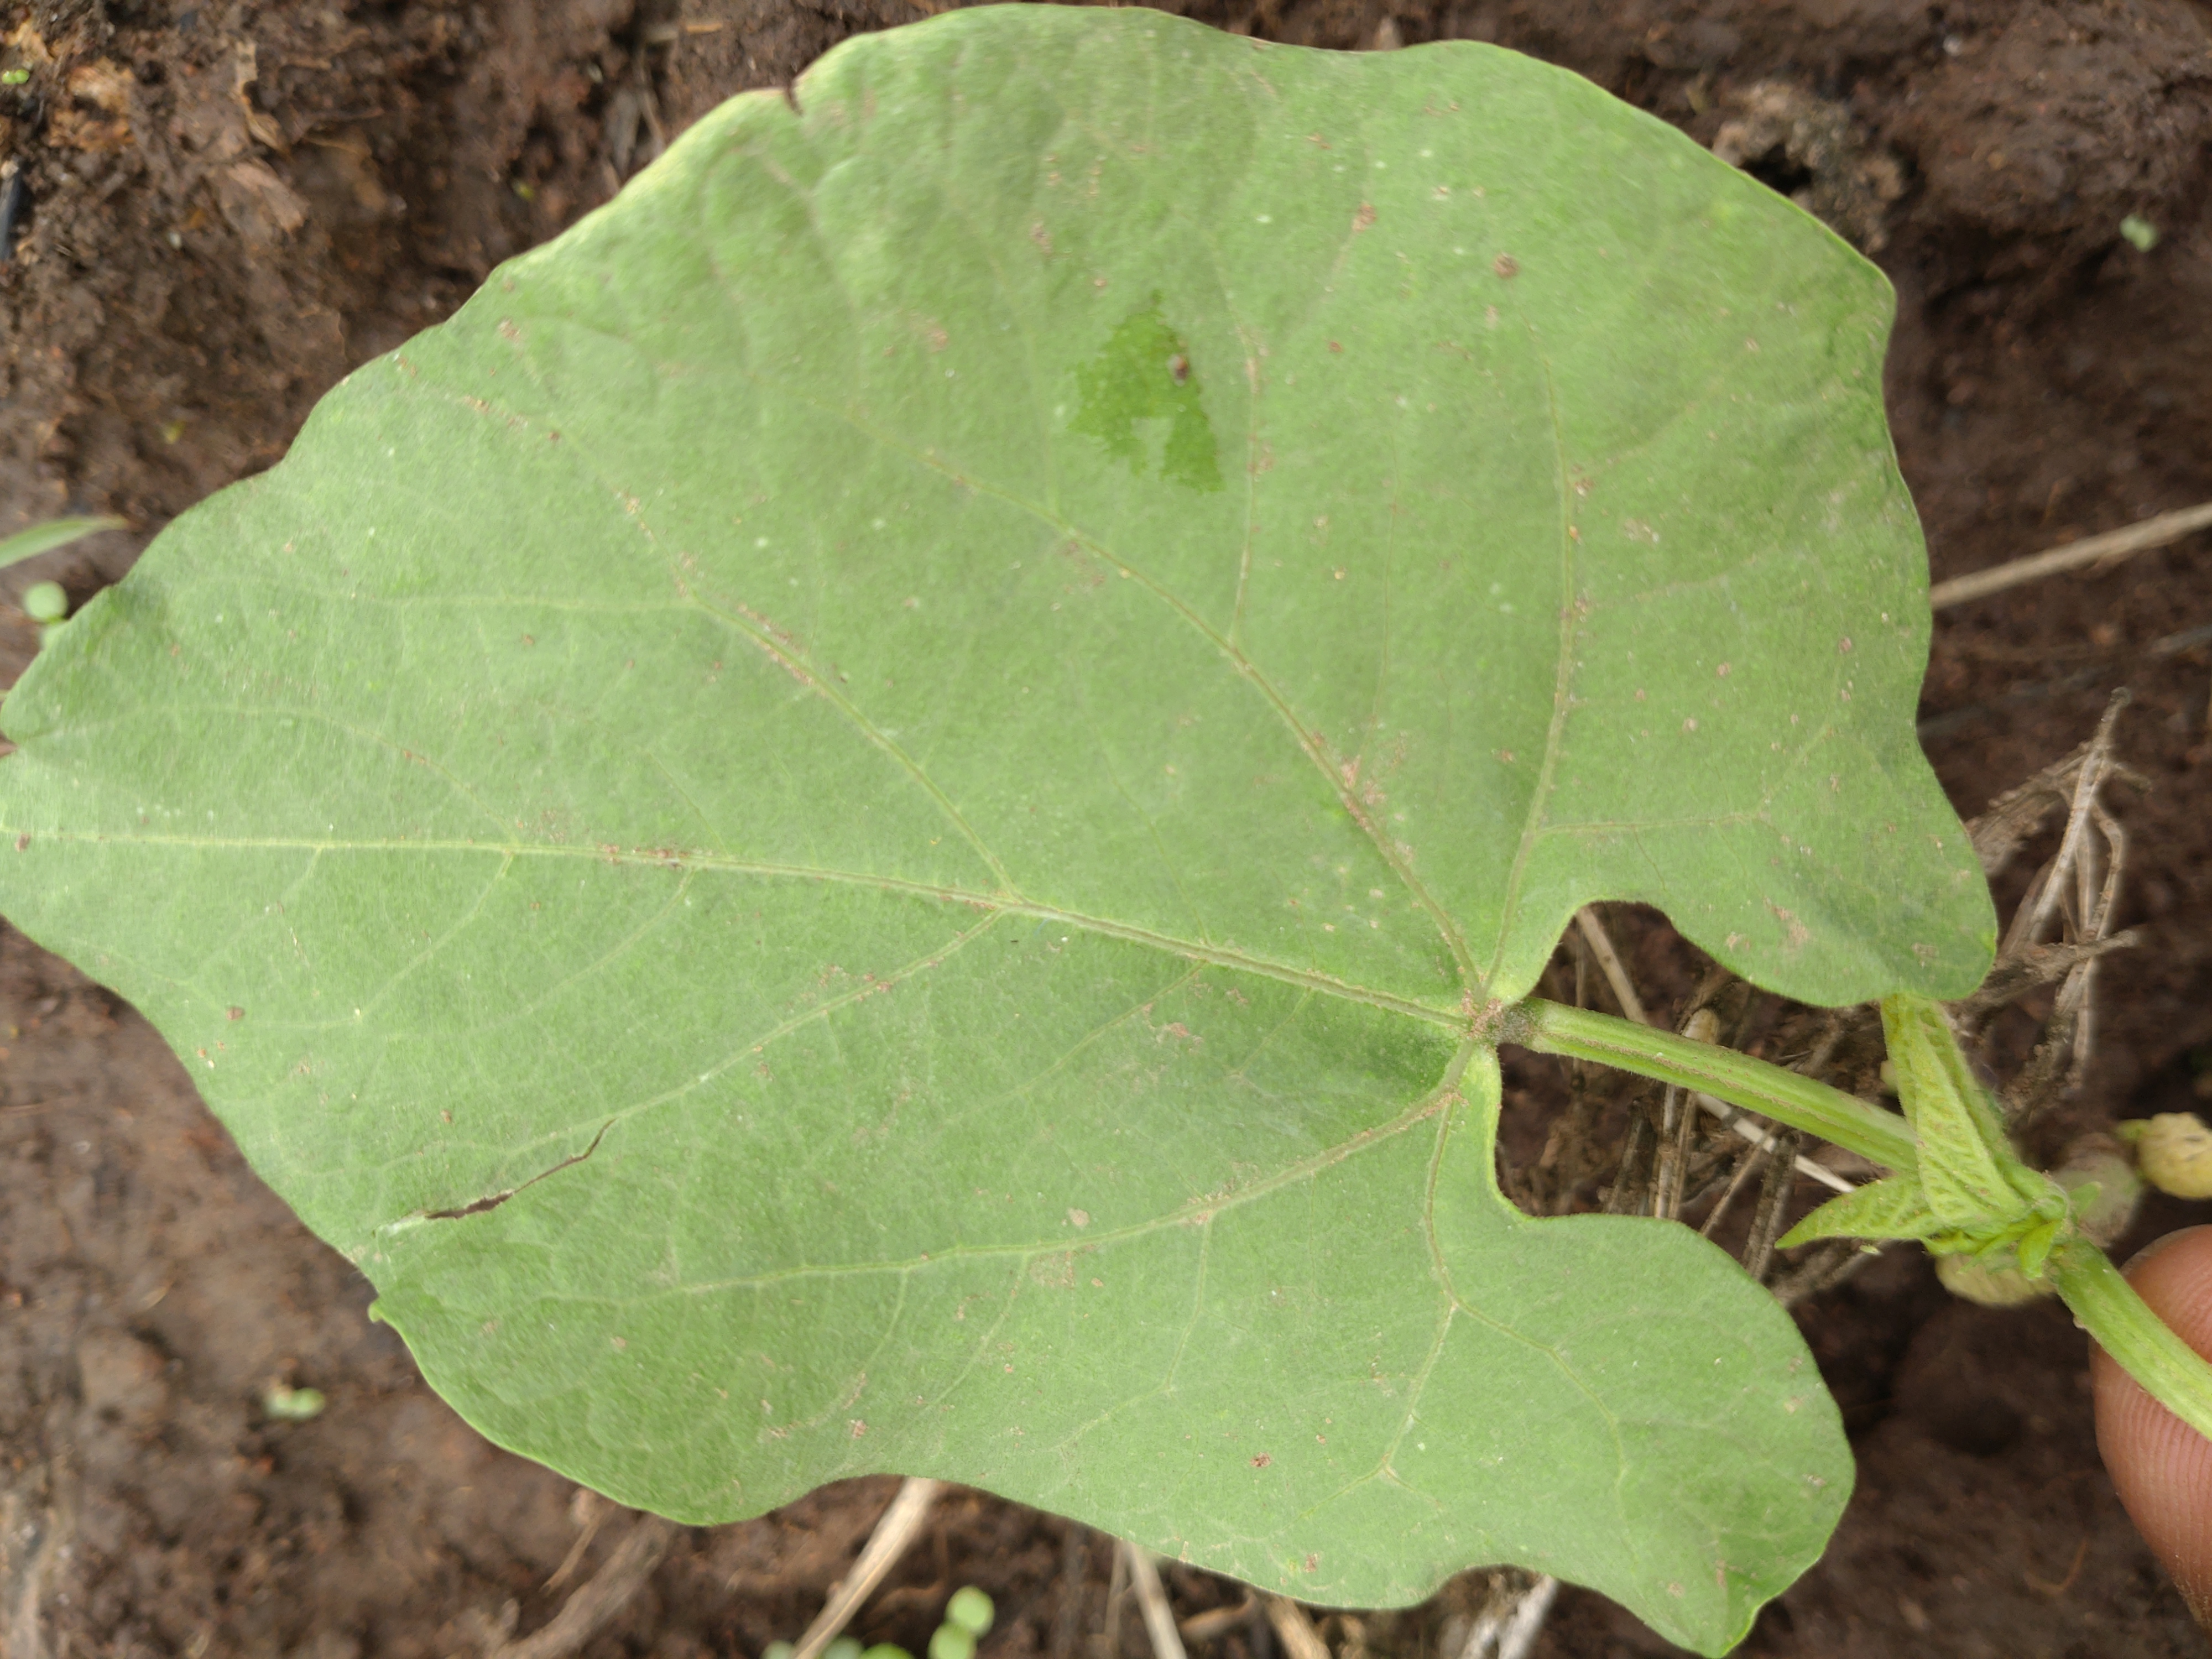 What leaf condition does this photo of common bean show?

healthy
